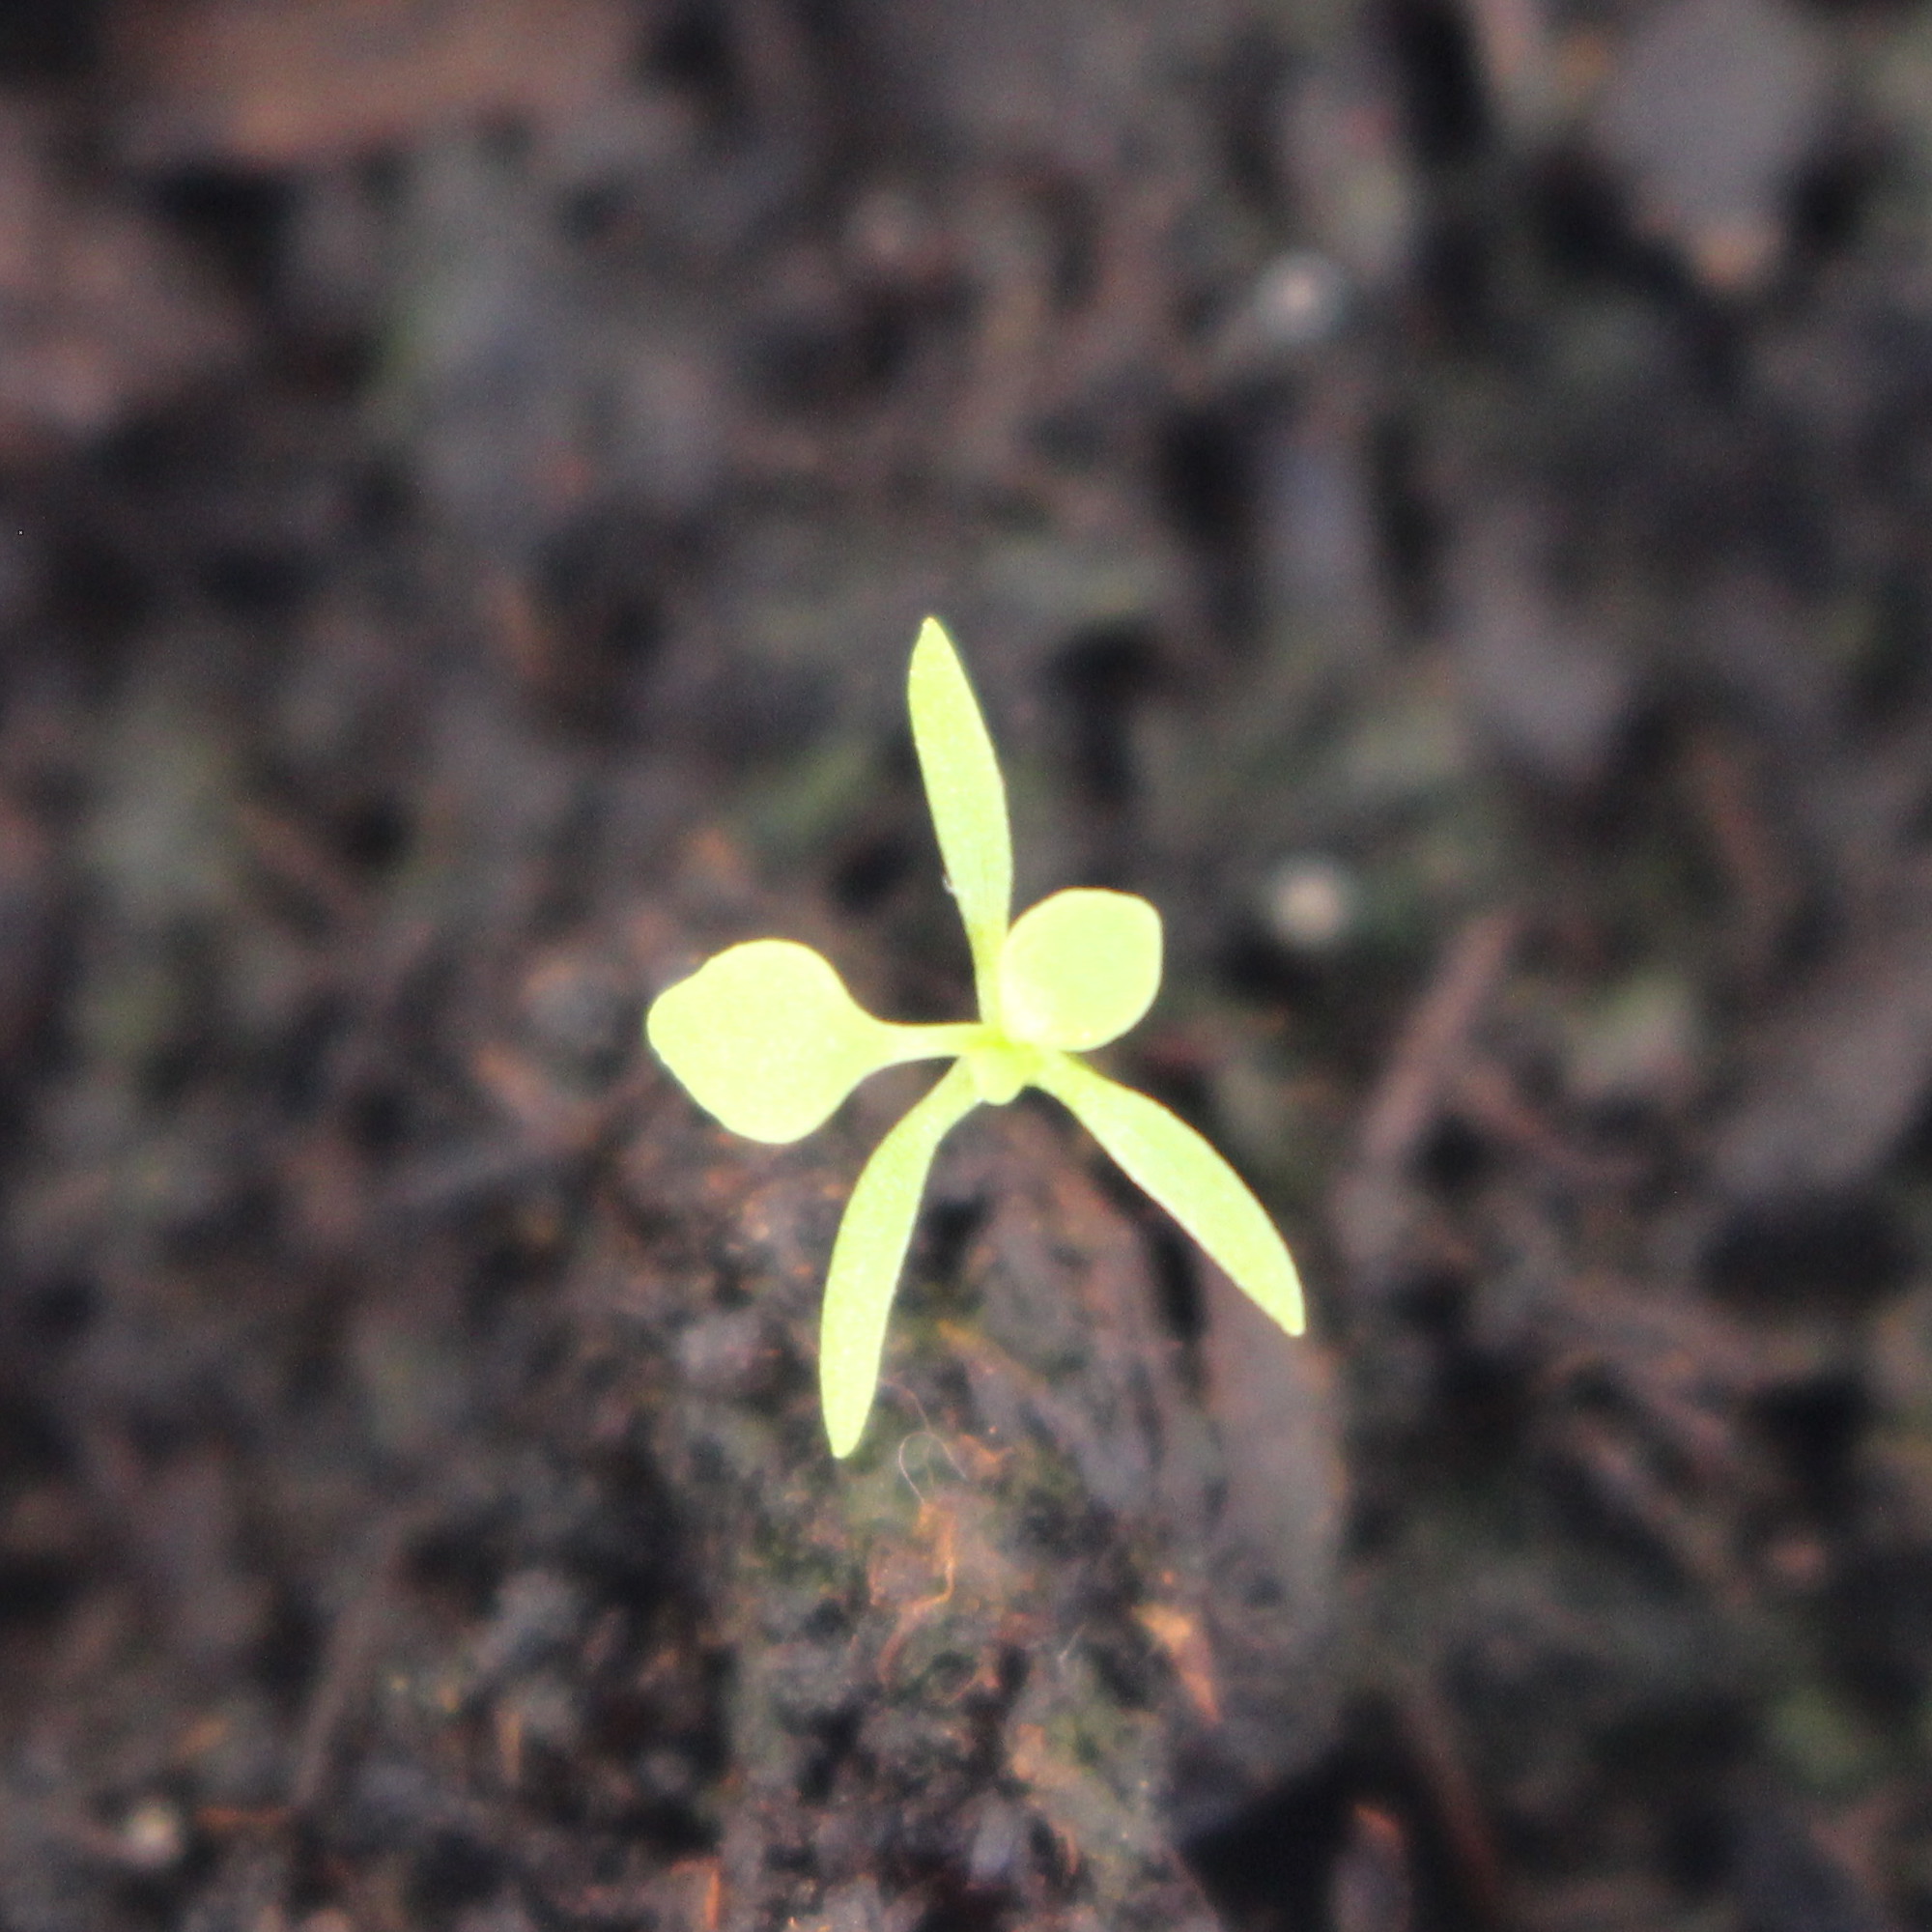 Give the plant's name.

Papaver rhoeas
